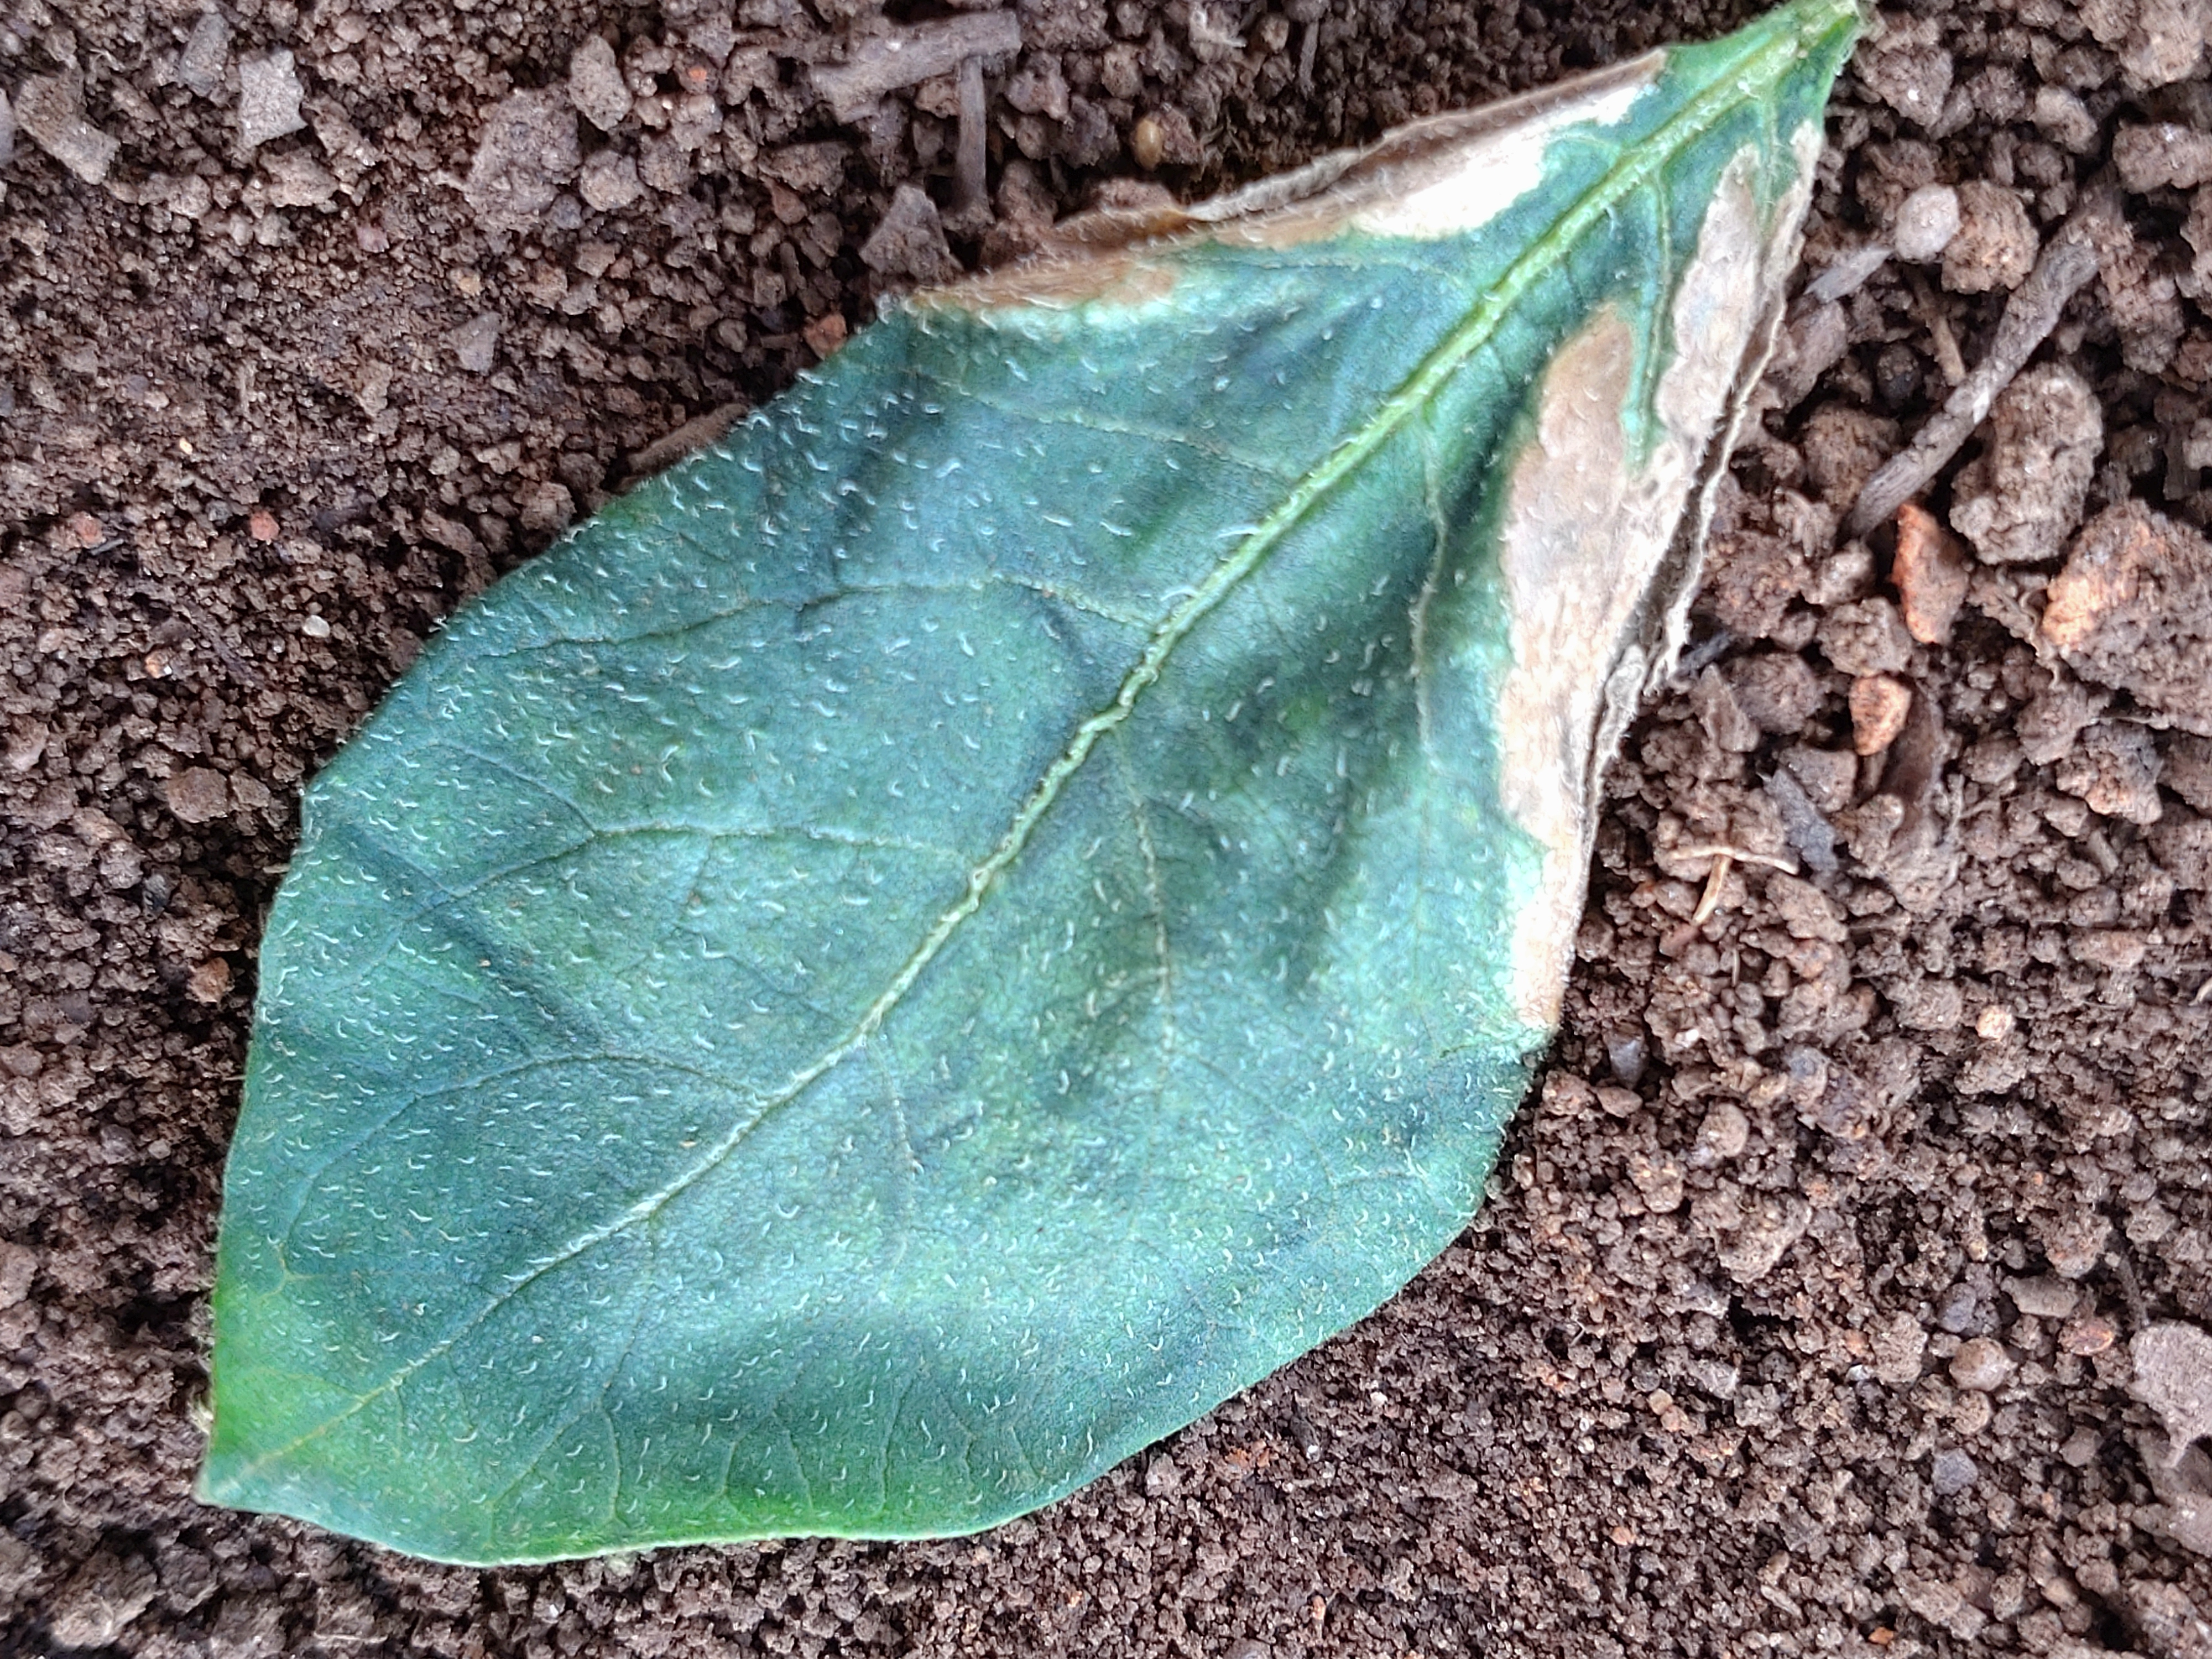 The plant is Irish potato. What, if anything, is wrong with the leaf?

early blight
